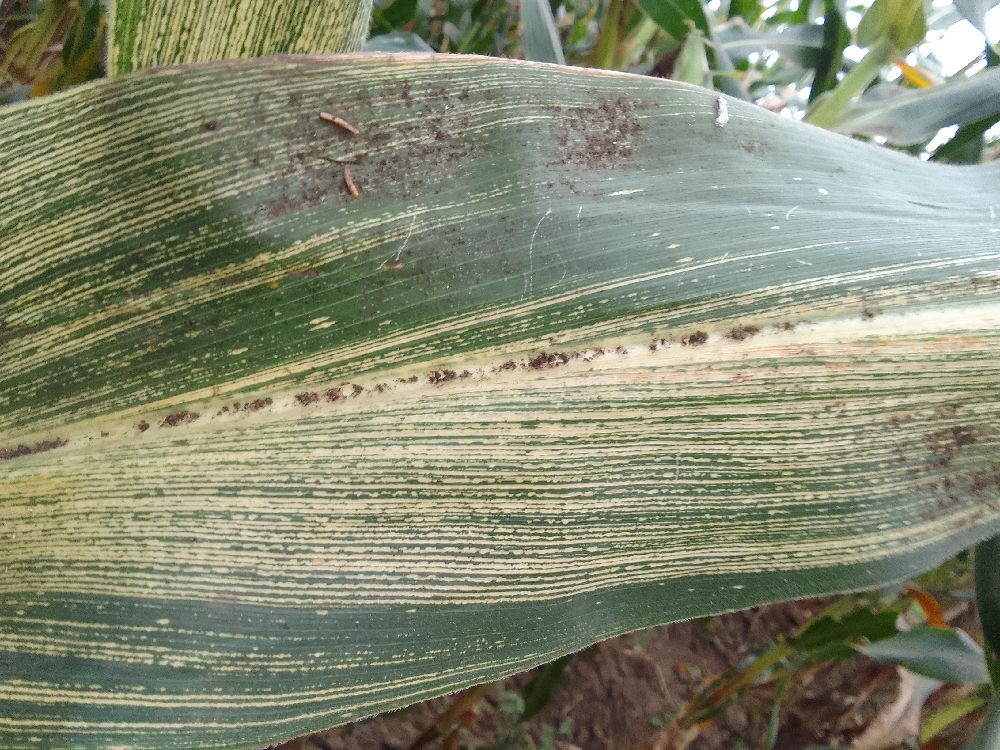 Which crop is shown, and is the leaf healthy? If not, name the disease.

maize, maize streak virus
